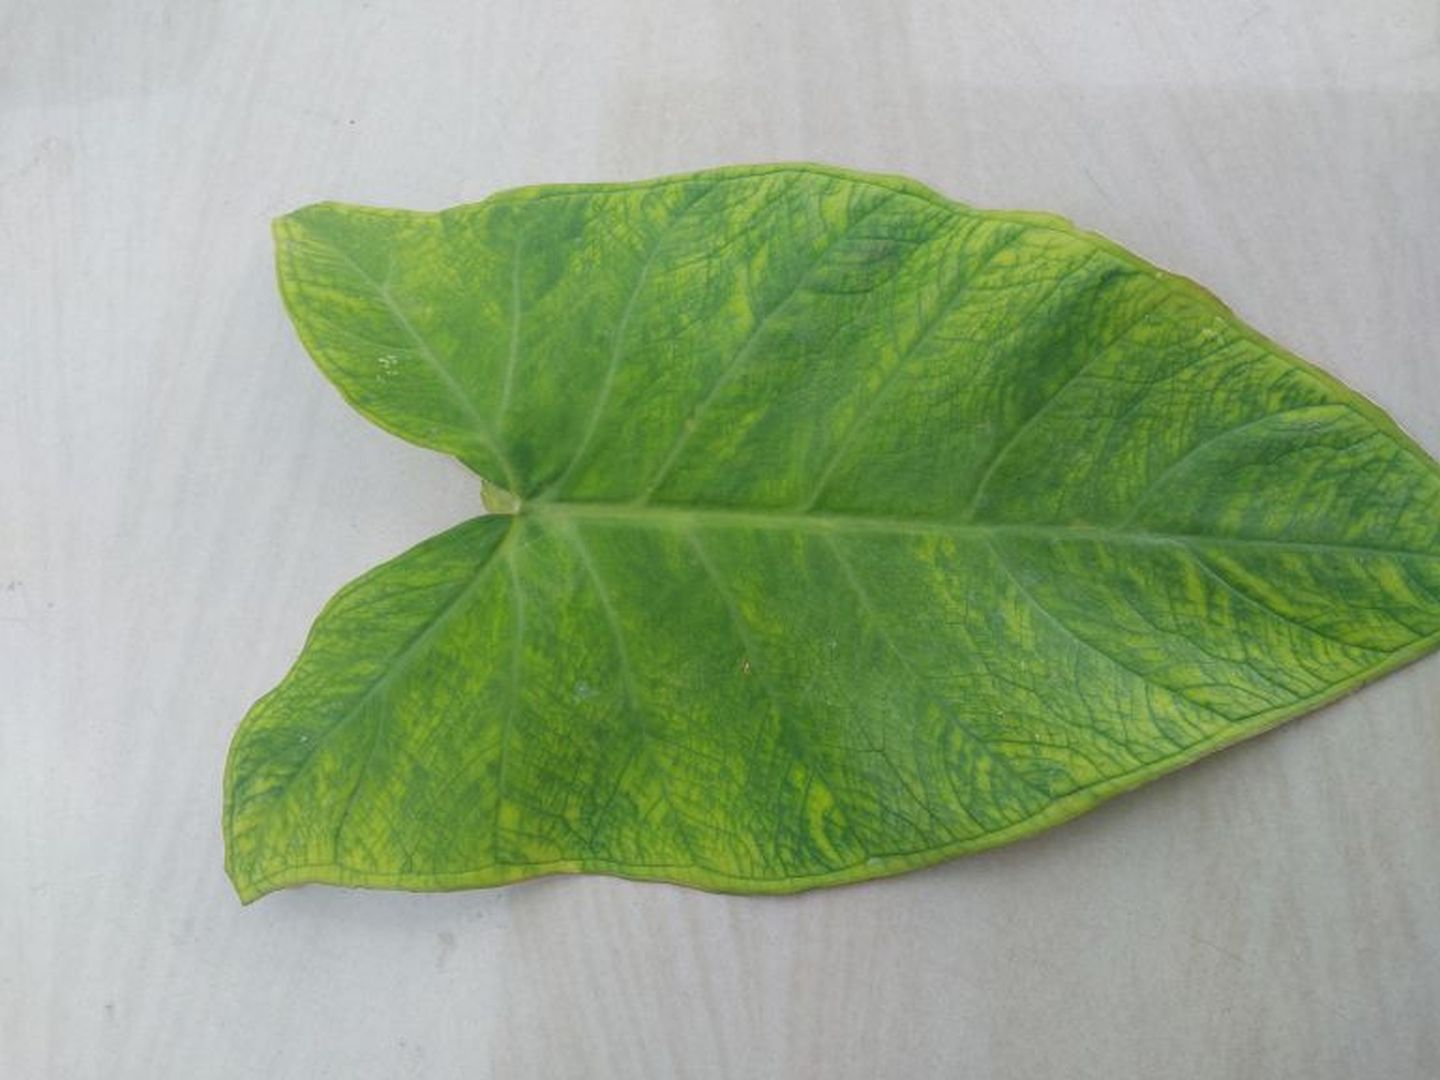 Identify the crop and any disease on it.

taro, mosaic
